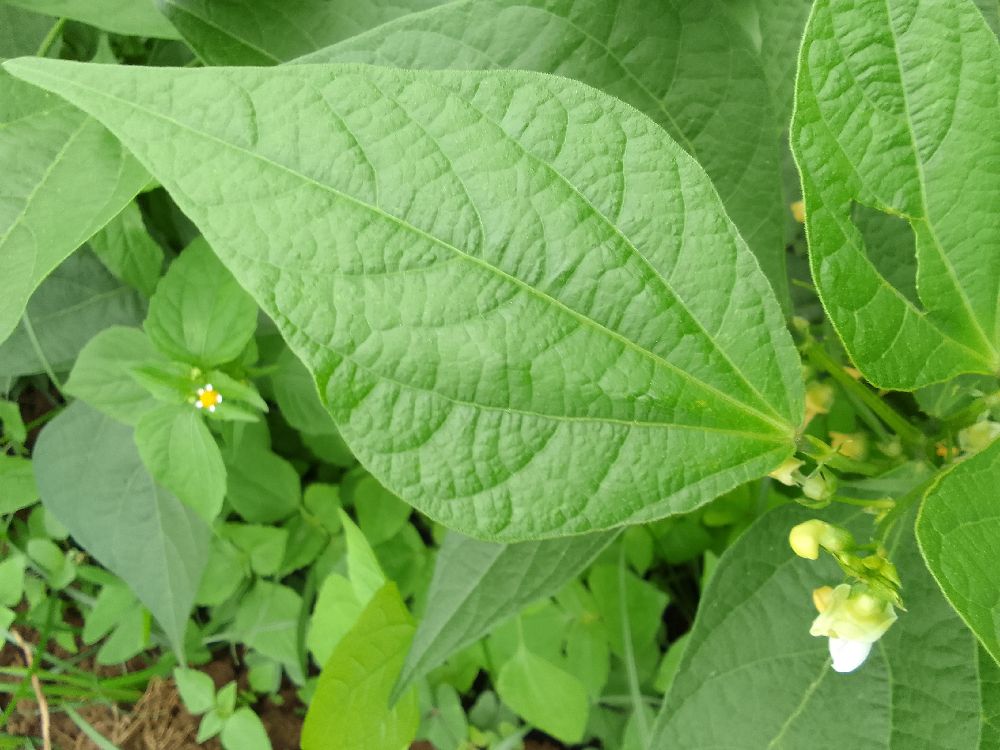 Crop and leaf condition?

common bean, healthy
